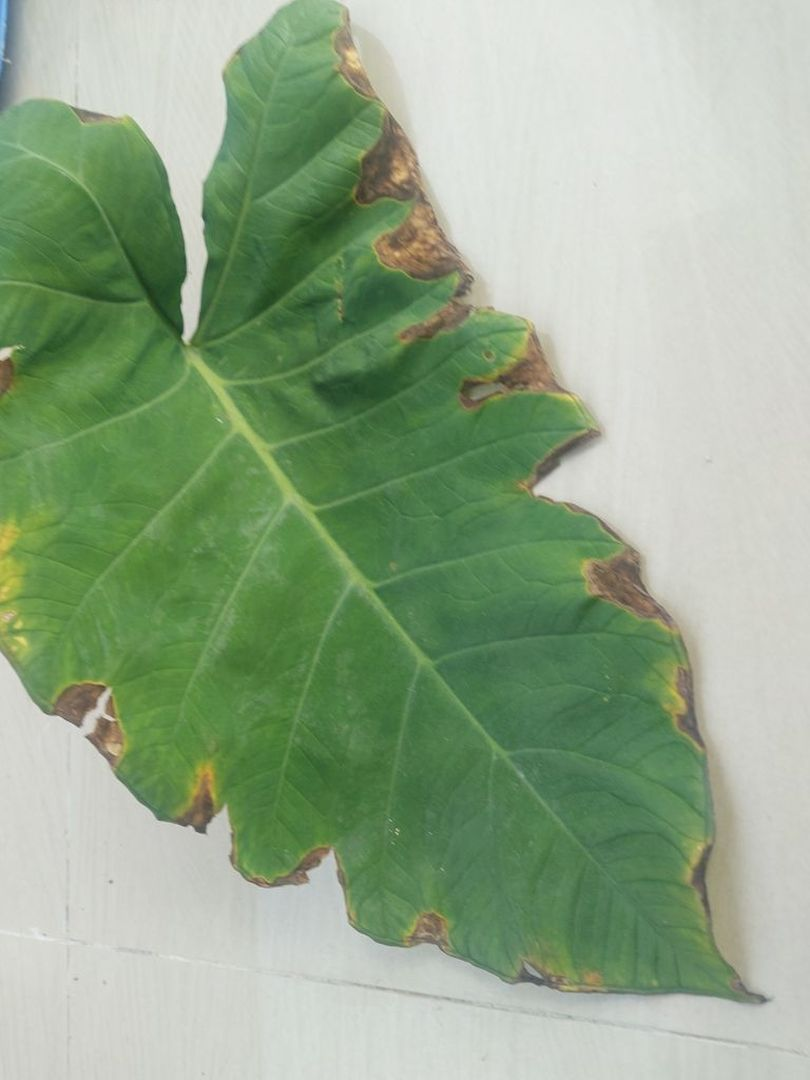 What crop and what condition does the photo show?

taro, leaf blight
